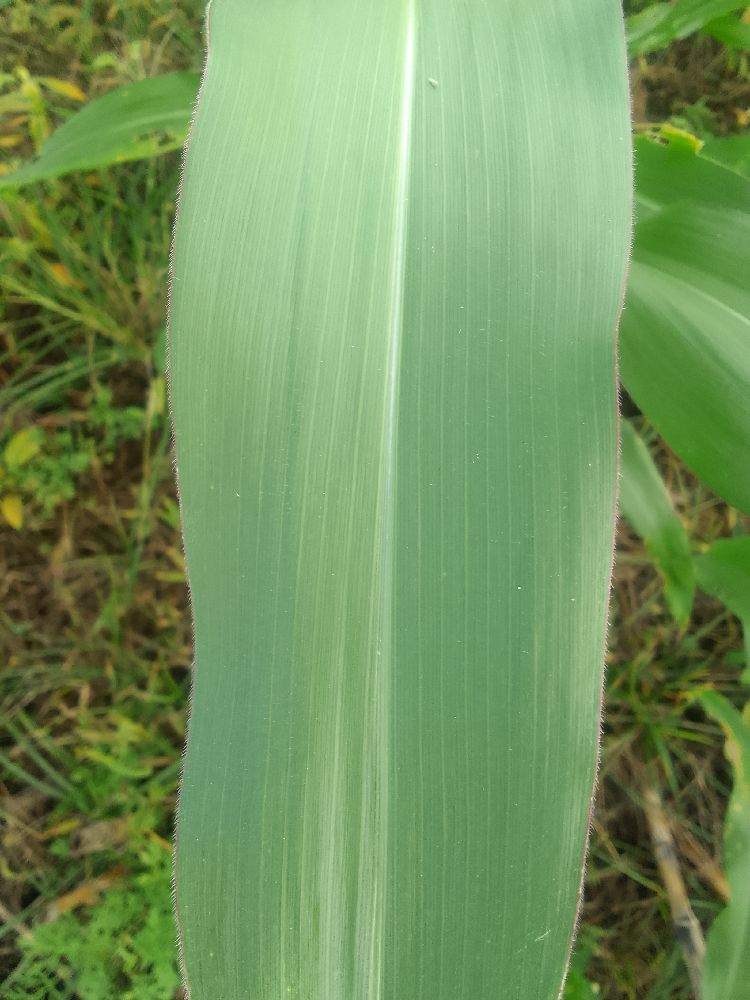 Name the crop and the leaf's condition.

maize, healthy
